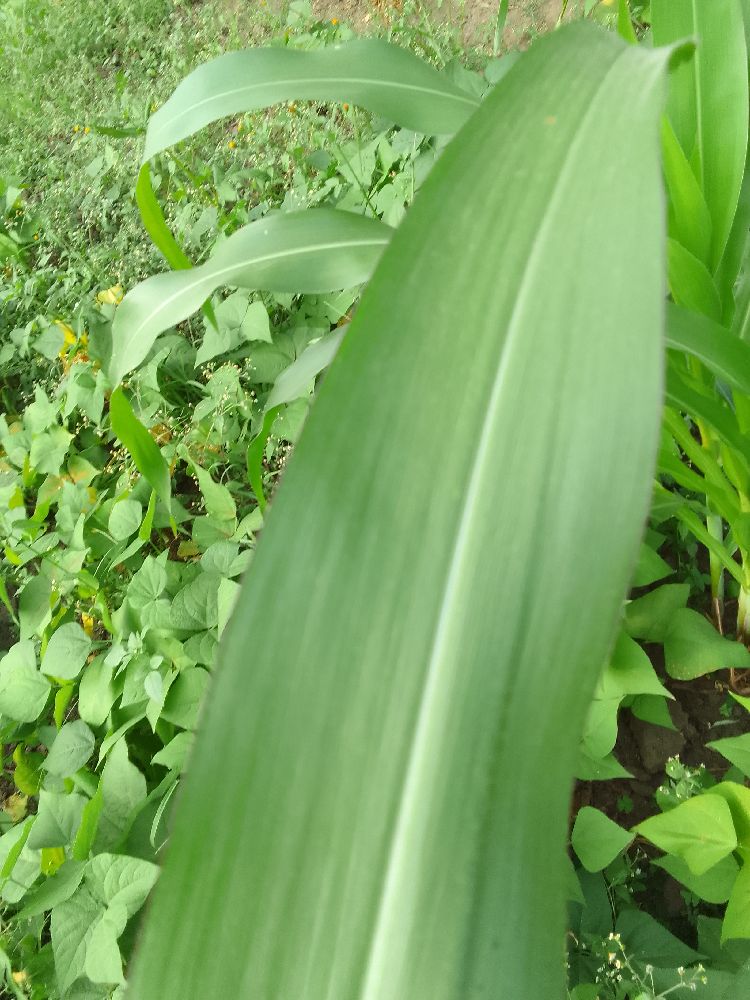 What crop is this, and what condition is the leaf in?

maize, healthy
